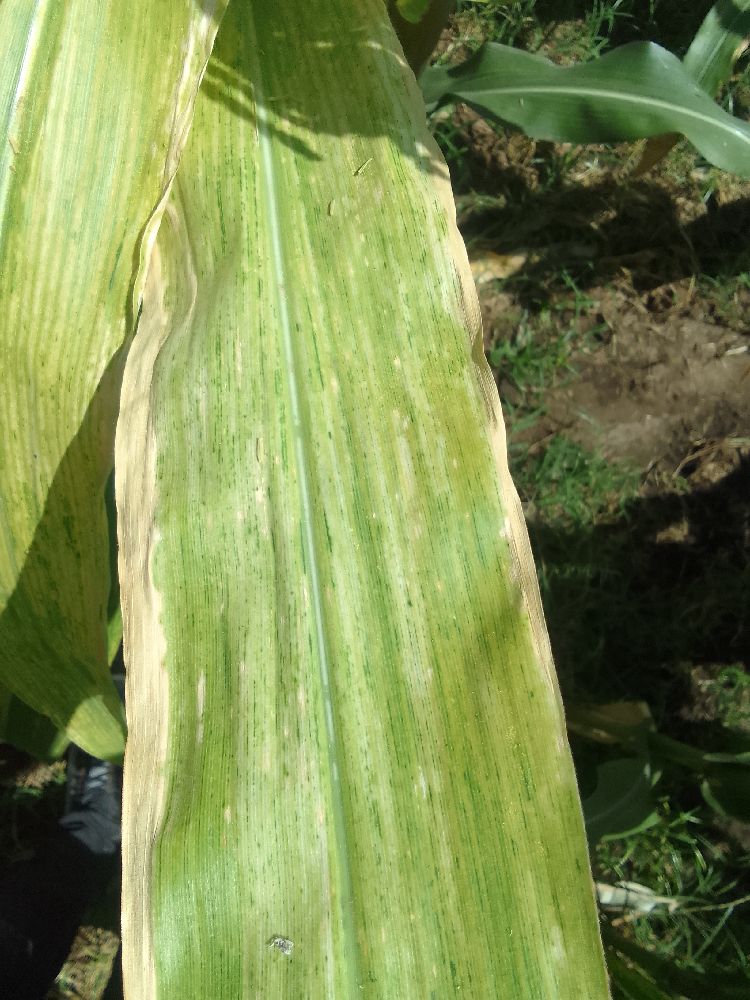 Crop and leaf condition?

maize, maize lethal necrosis
